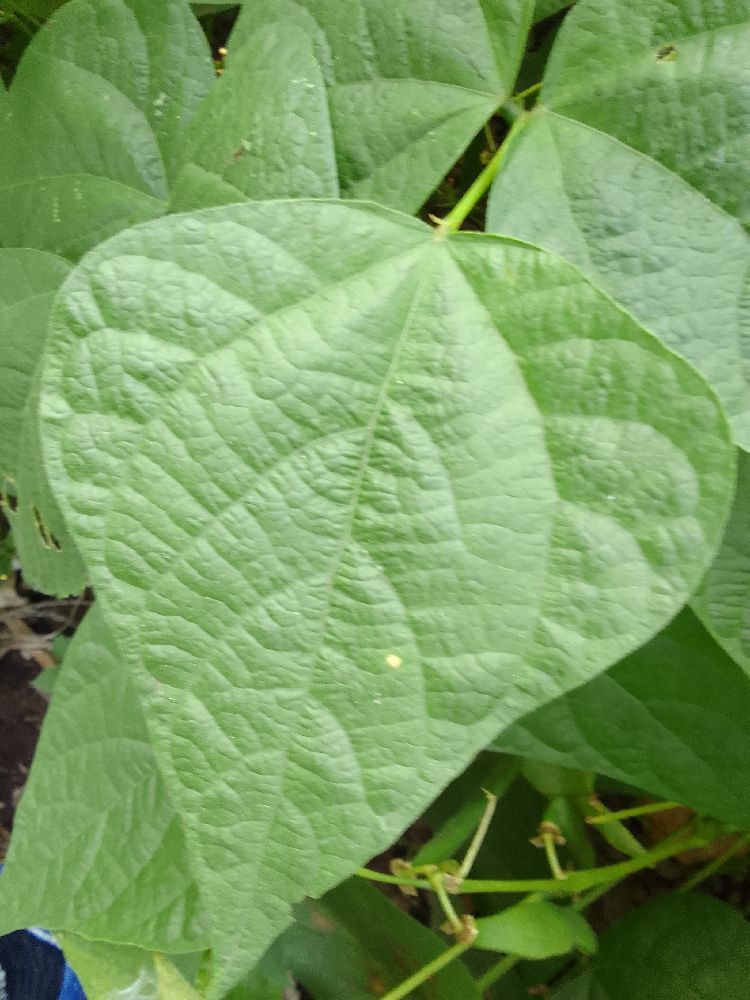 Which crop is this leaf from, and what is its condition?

common bean, healthy
